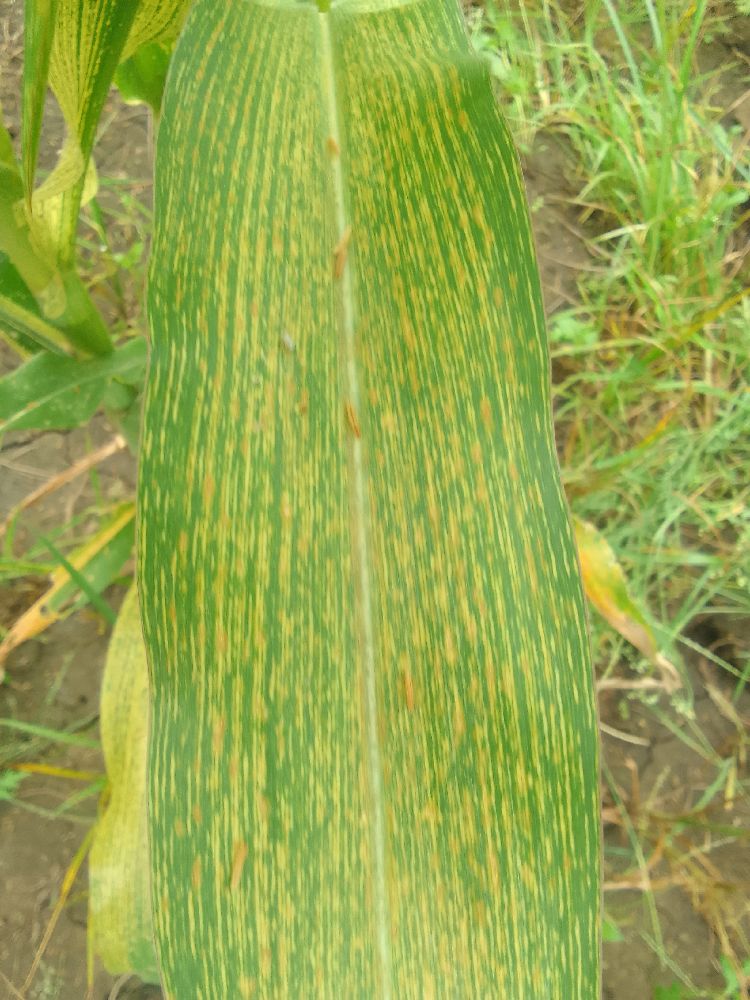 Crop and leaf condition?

maize, maize streak virus
